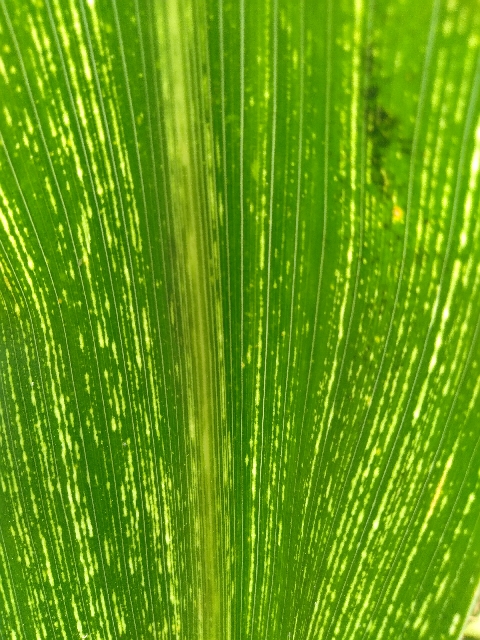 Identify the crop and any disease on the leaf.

maize, maize streak virus
